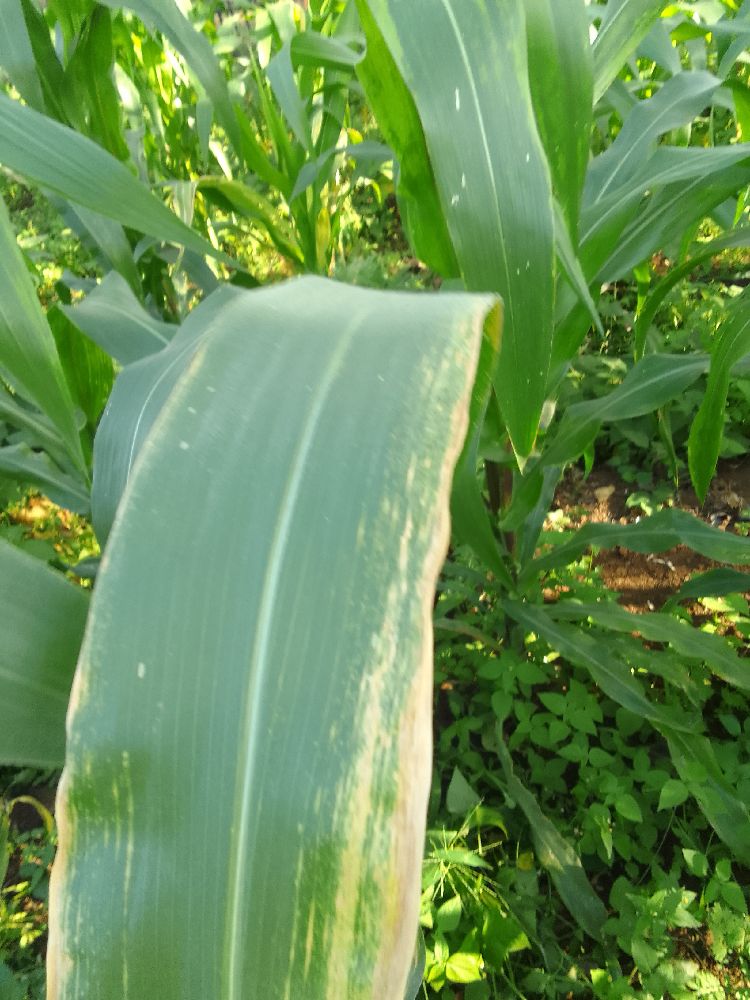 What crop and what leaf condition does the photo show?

maize, maize lethal necrosis
